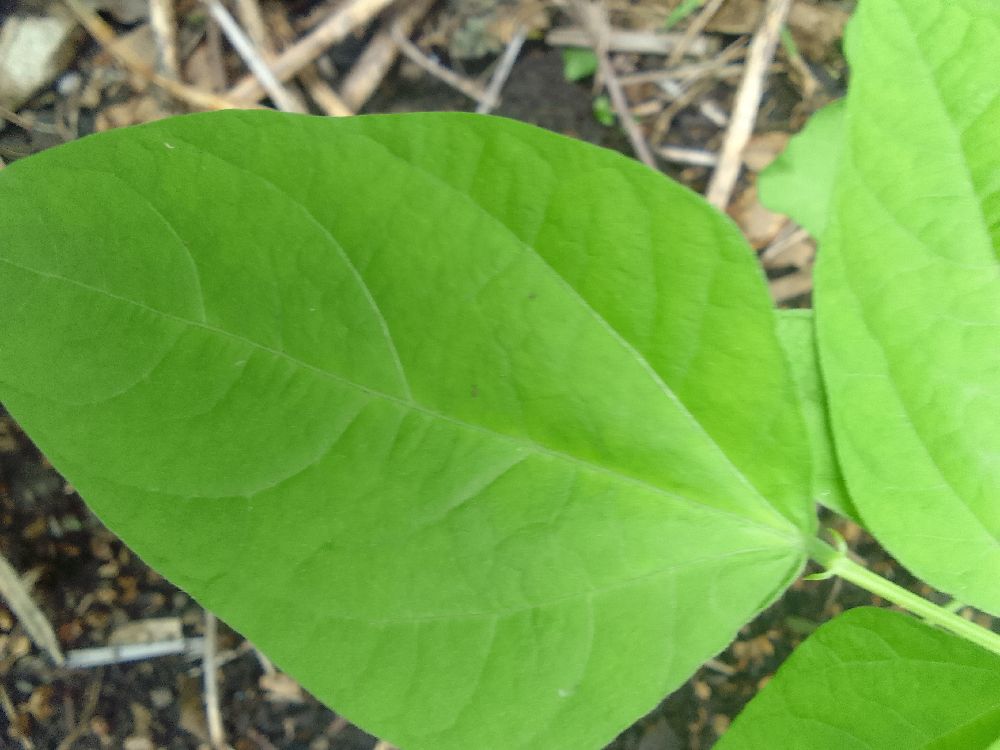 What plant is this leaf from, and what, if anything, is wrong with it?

common bean, healthy
